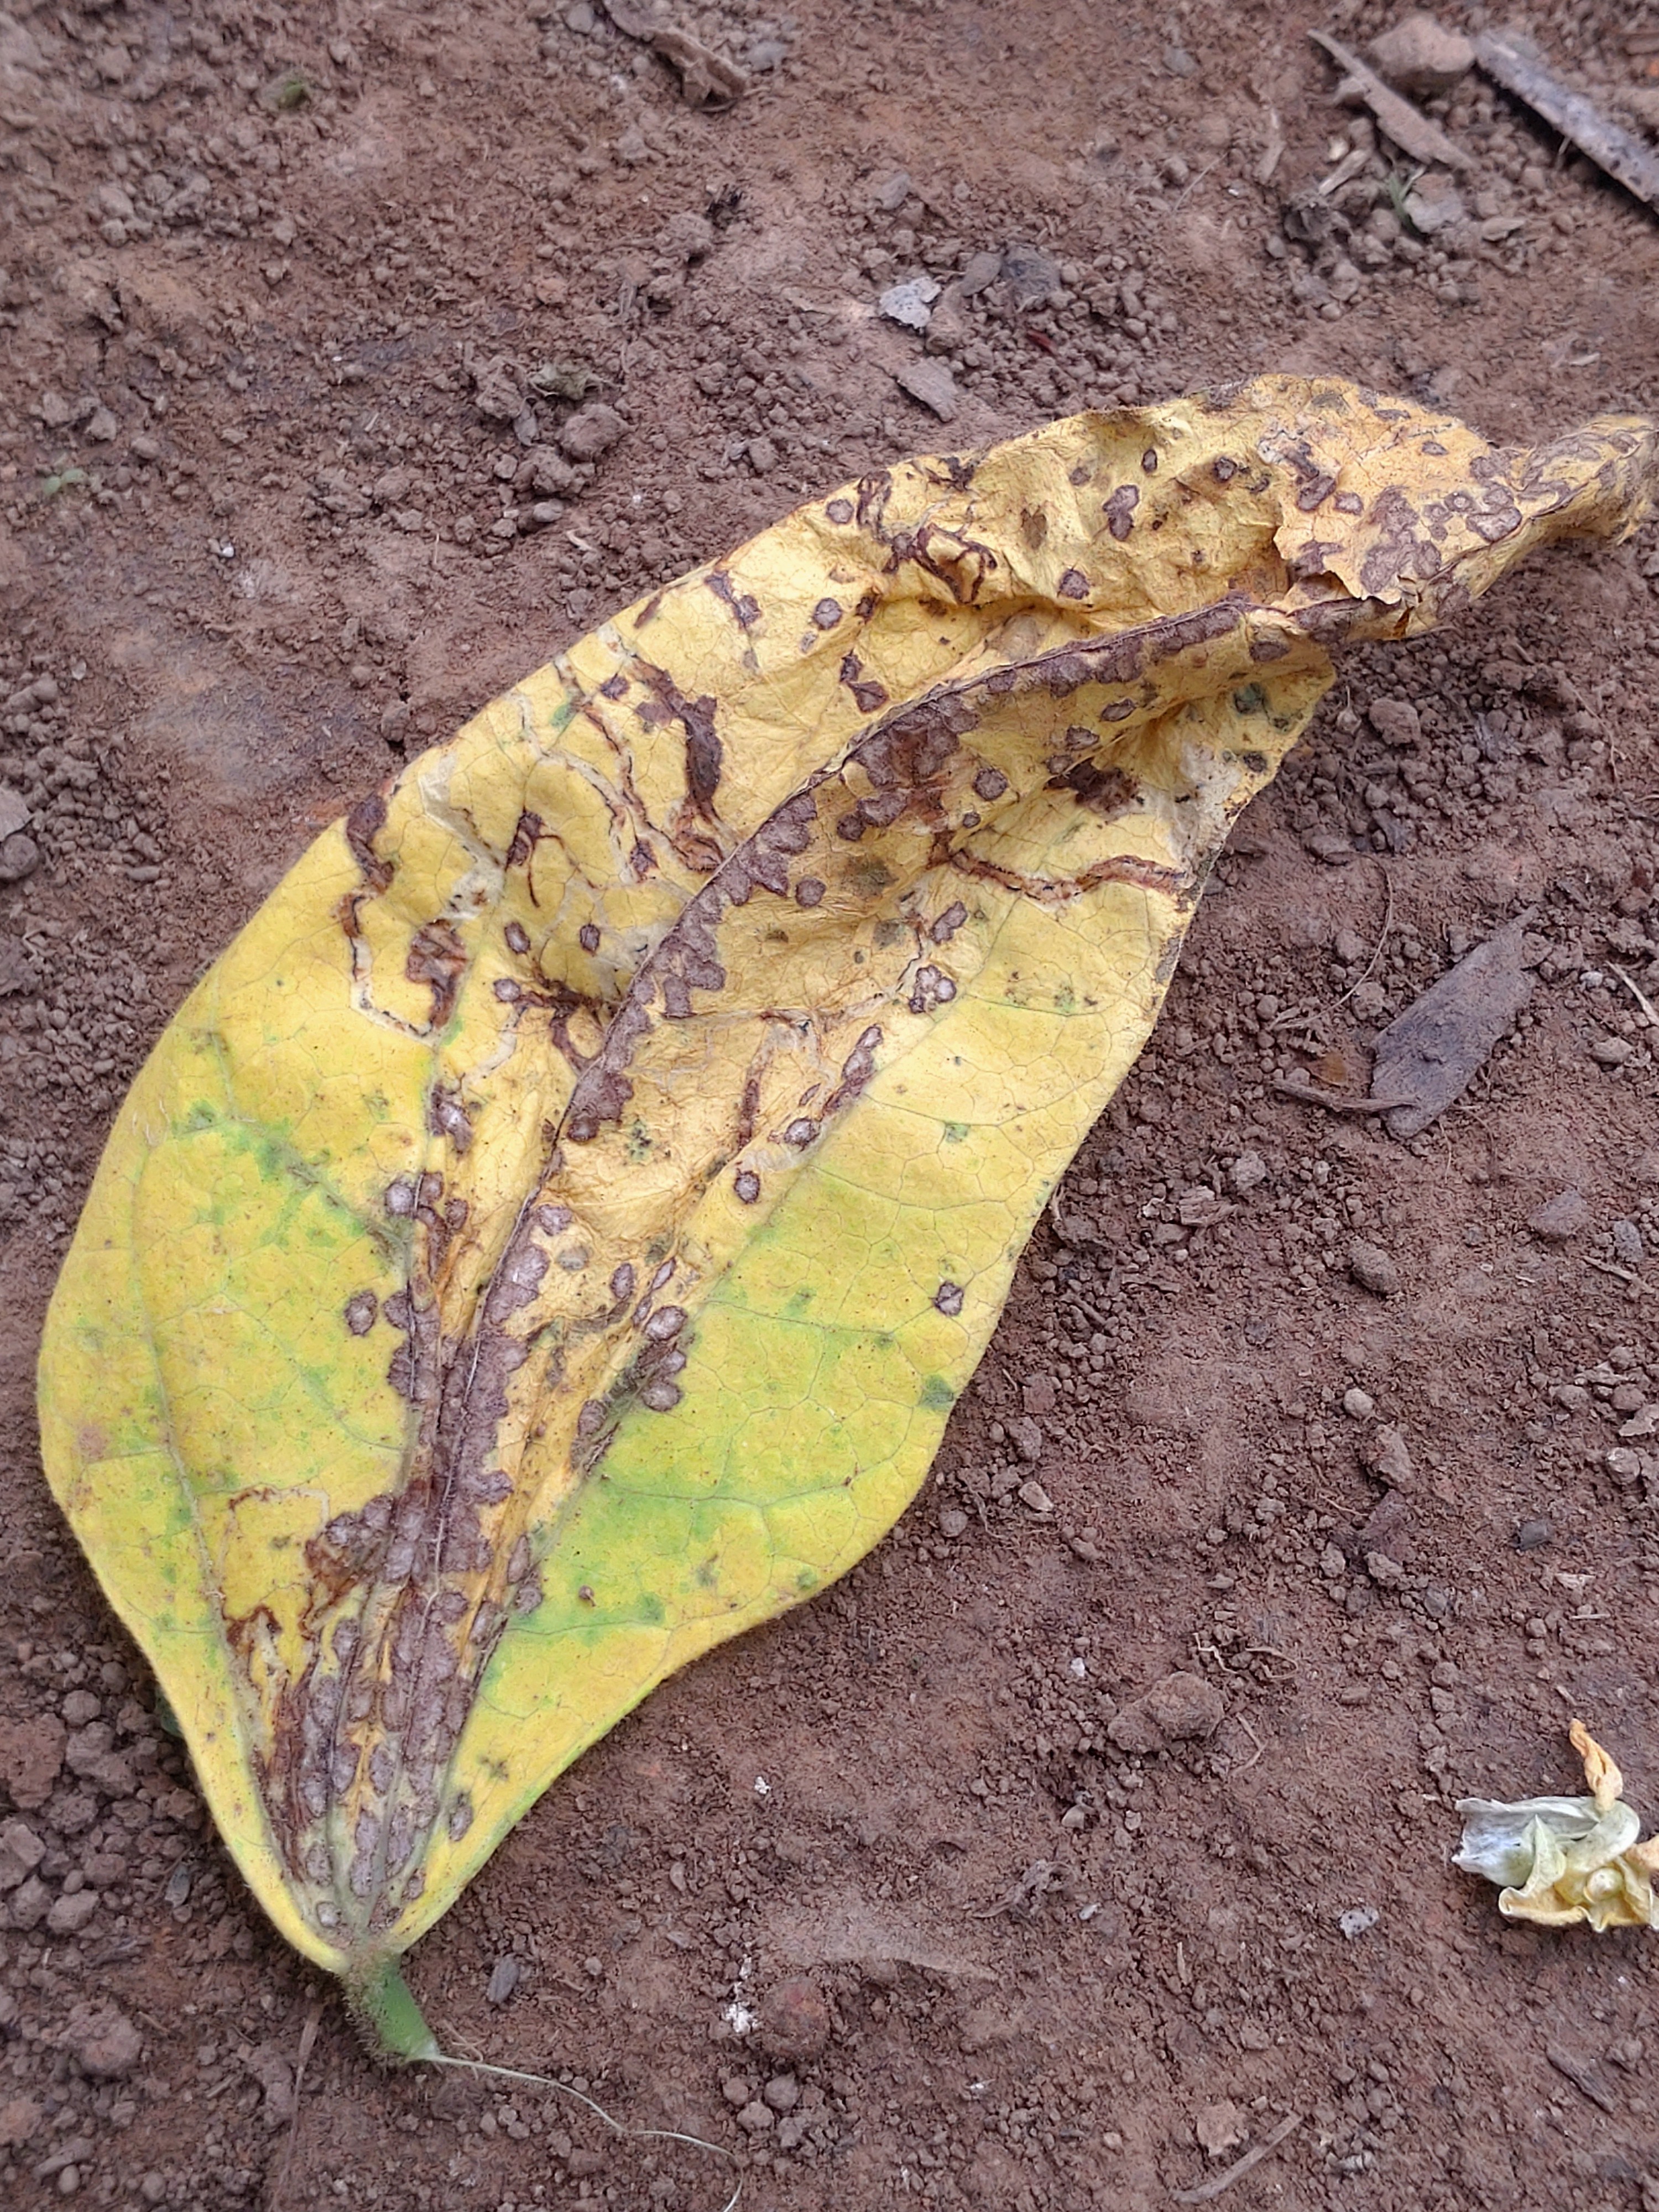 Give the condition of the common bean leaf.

anthracnose
